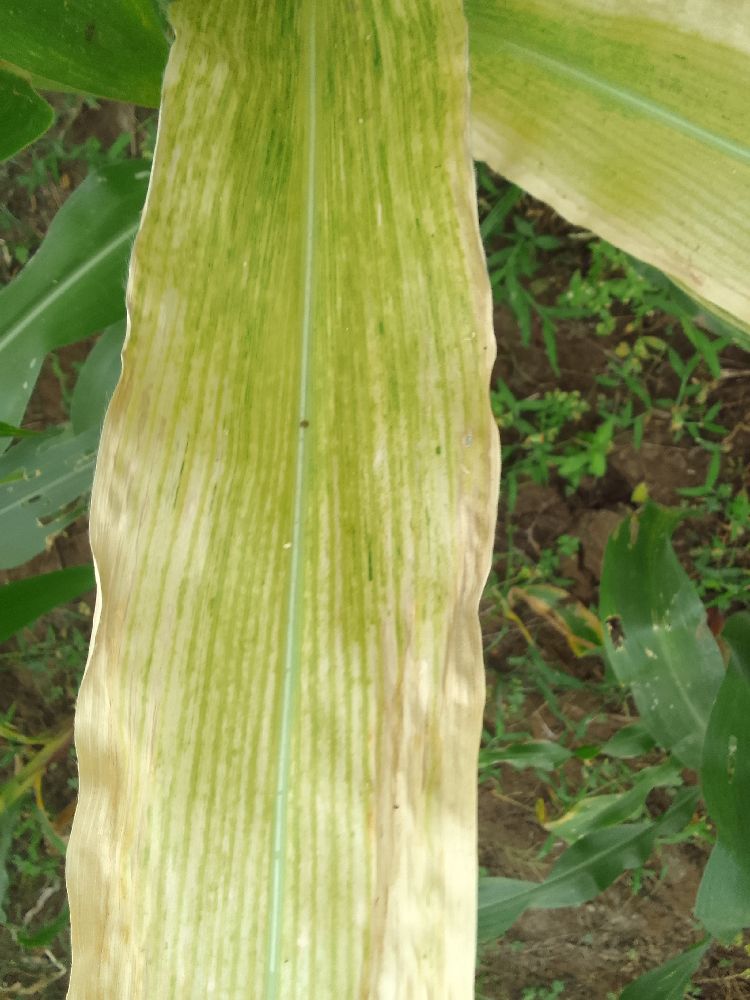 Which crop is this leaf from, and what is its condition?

maize, maize lethal necrosis
